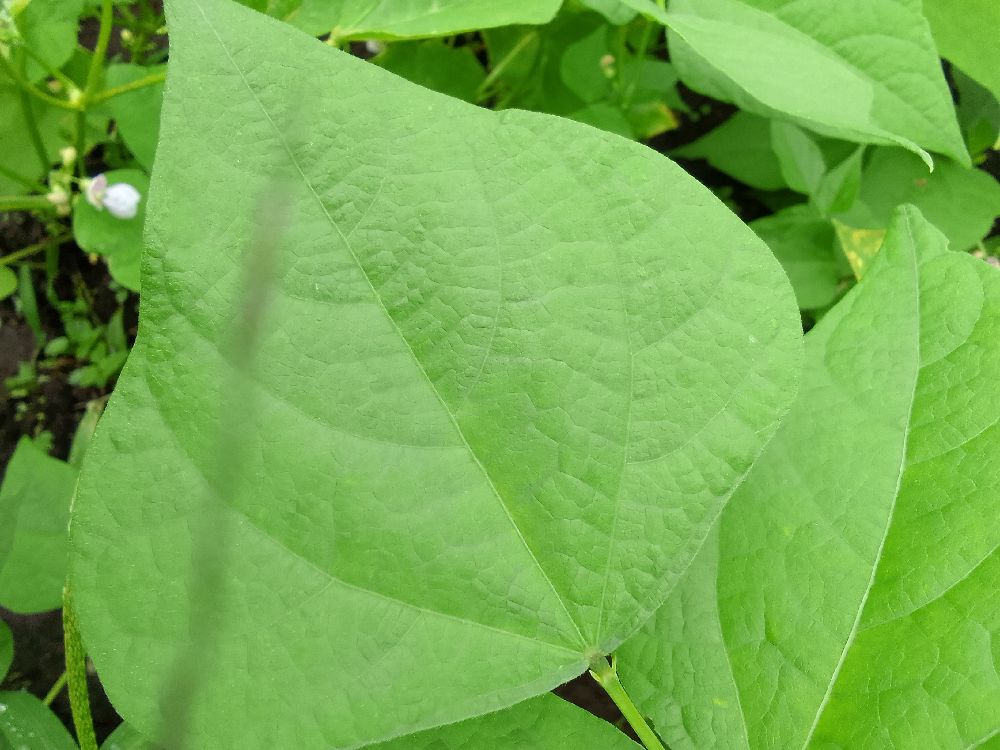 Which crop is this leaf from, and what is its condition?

common bean, healthy
